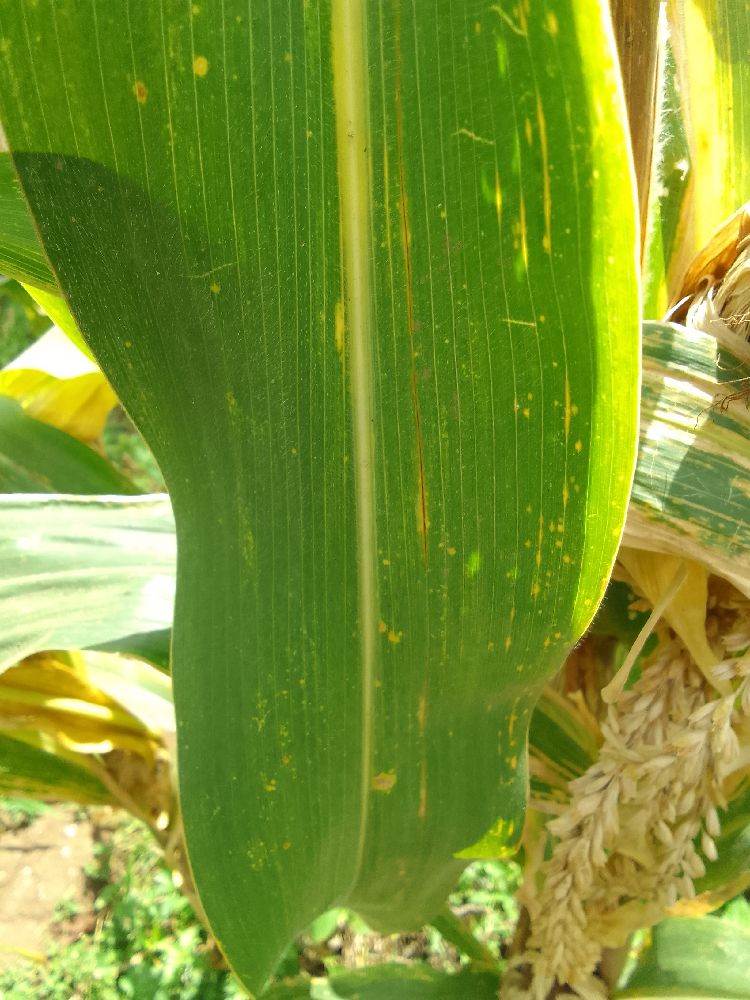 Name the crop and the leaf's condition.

maize, maize lethal necrosis
